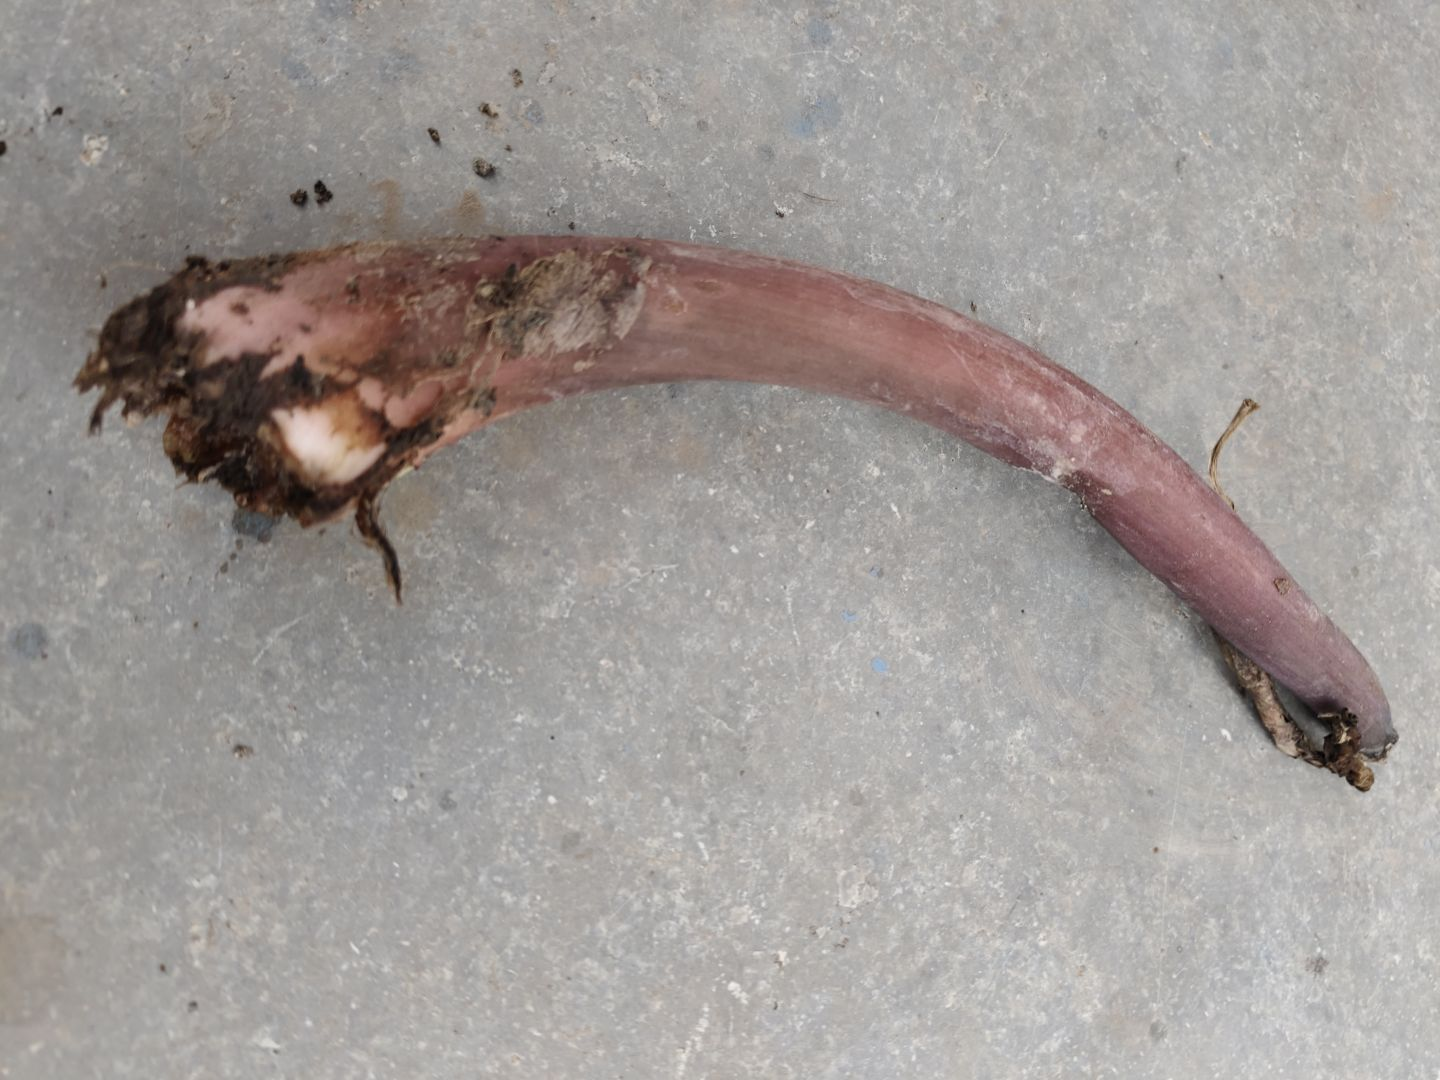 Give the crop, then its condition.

taro, root rot
